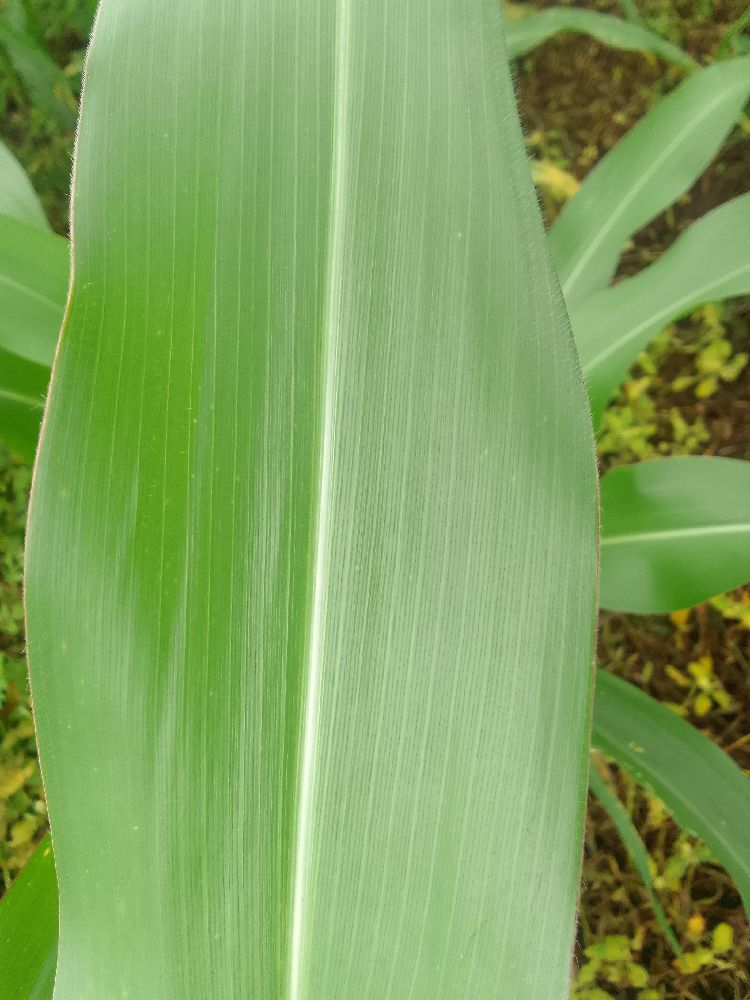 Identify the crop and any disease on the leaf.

maize, healthy
